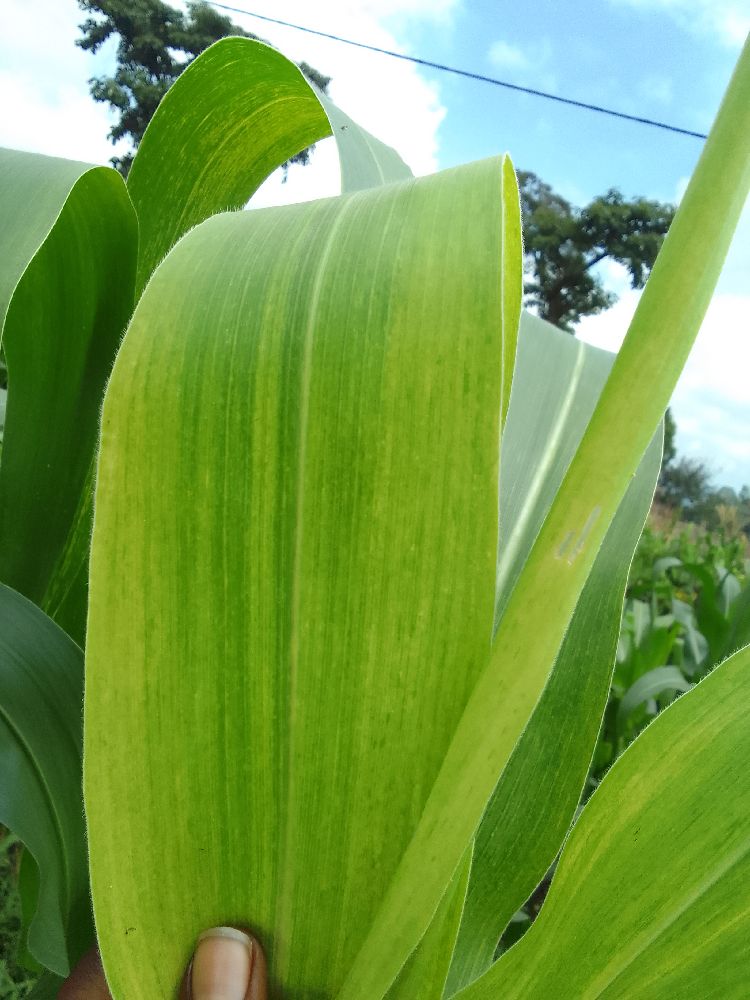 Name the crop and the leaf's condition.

maize, maize lethal necrosis
